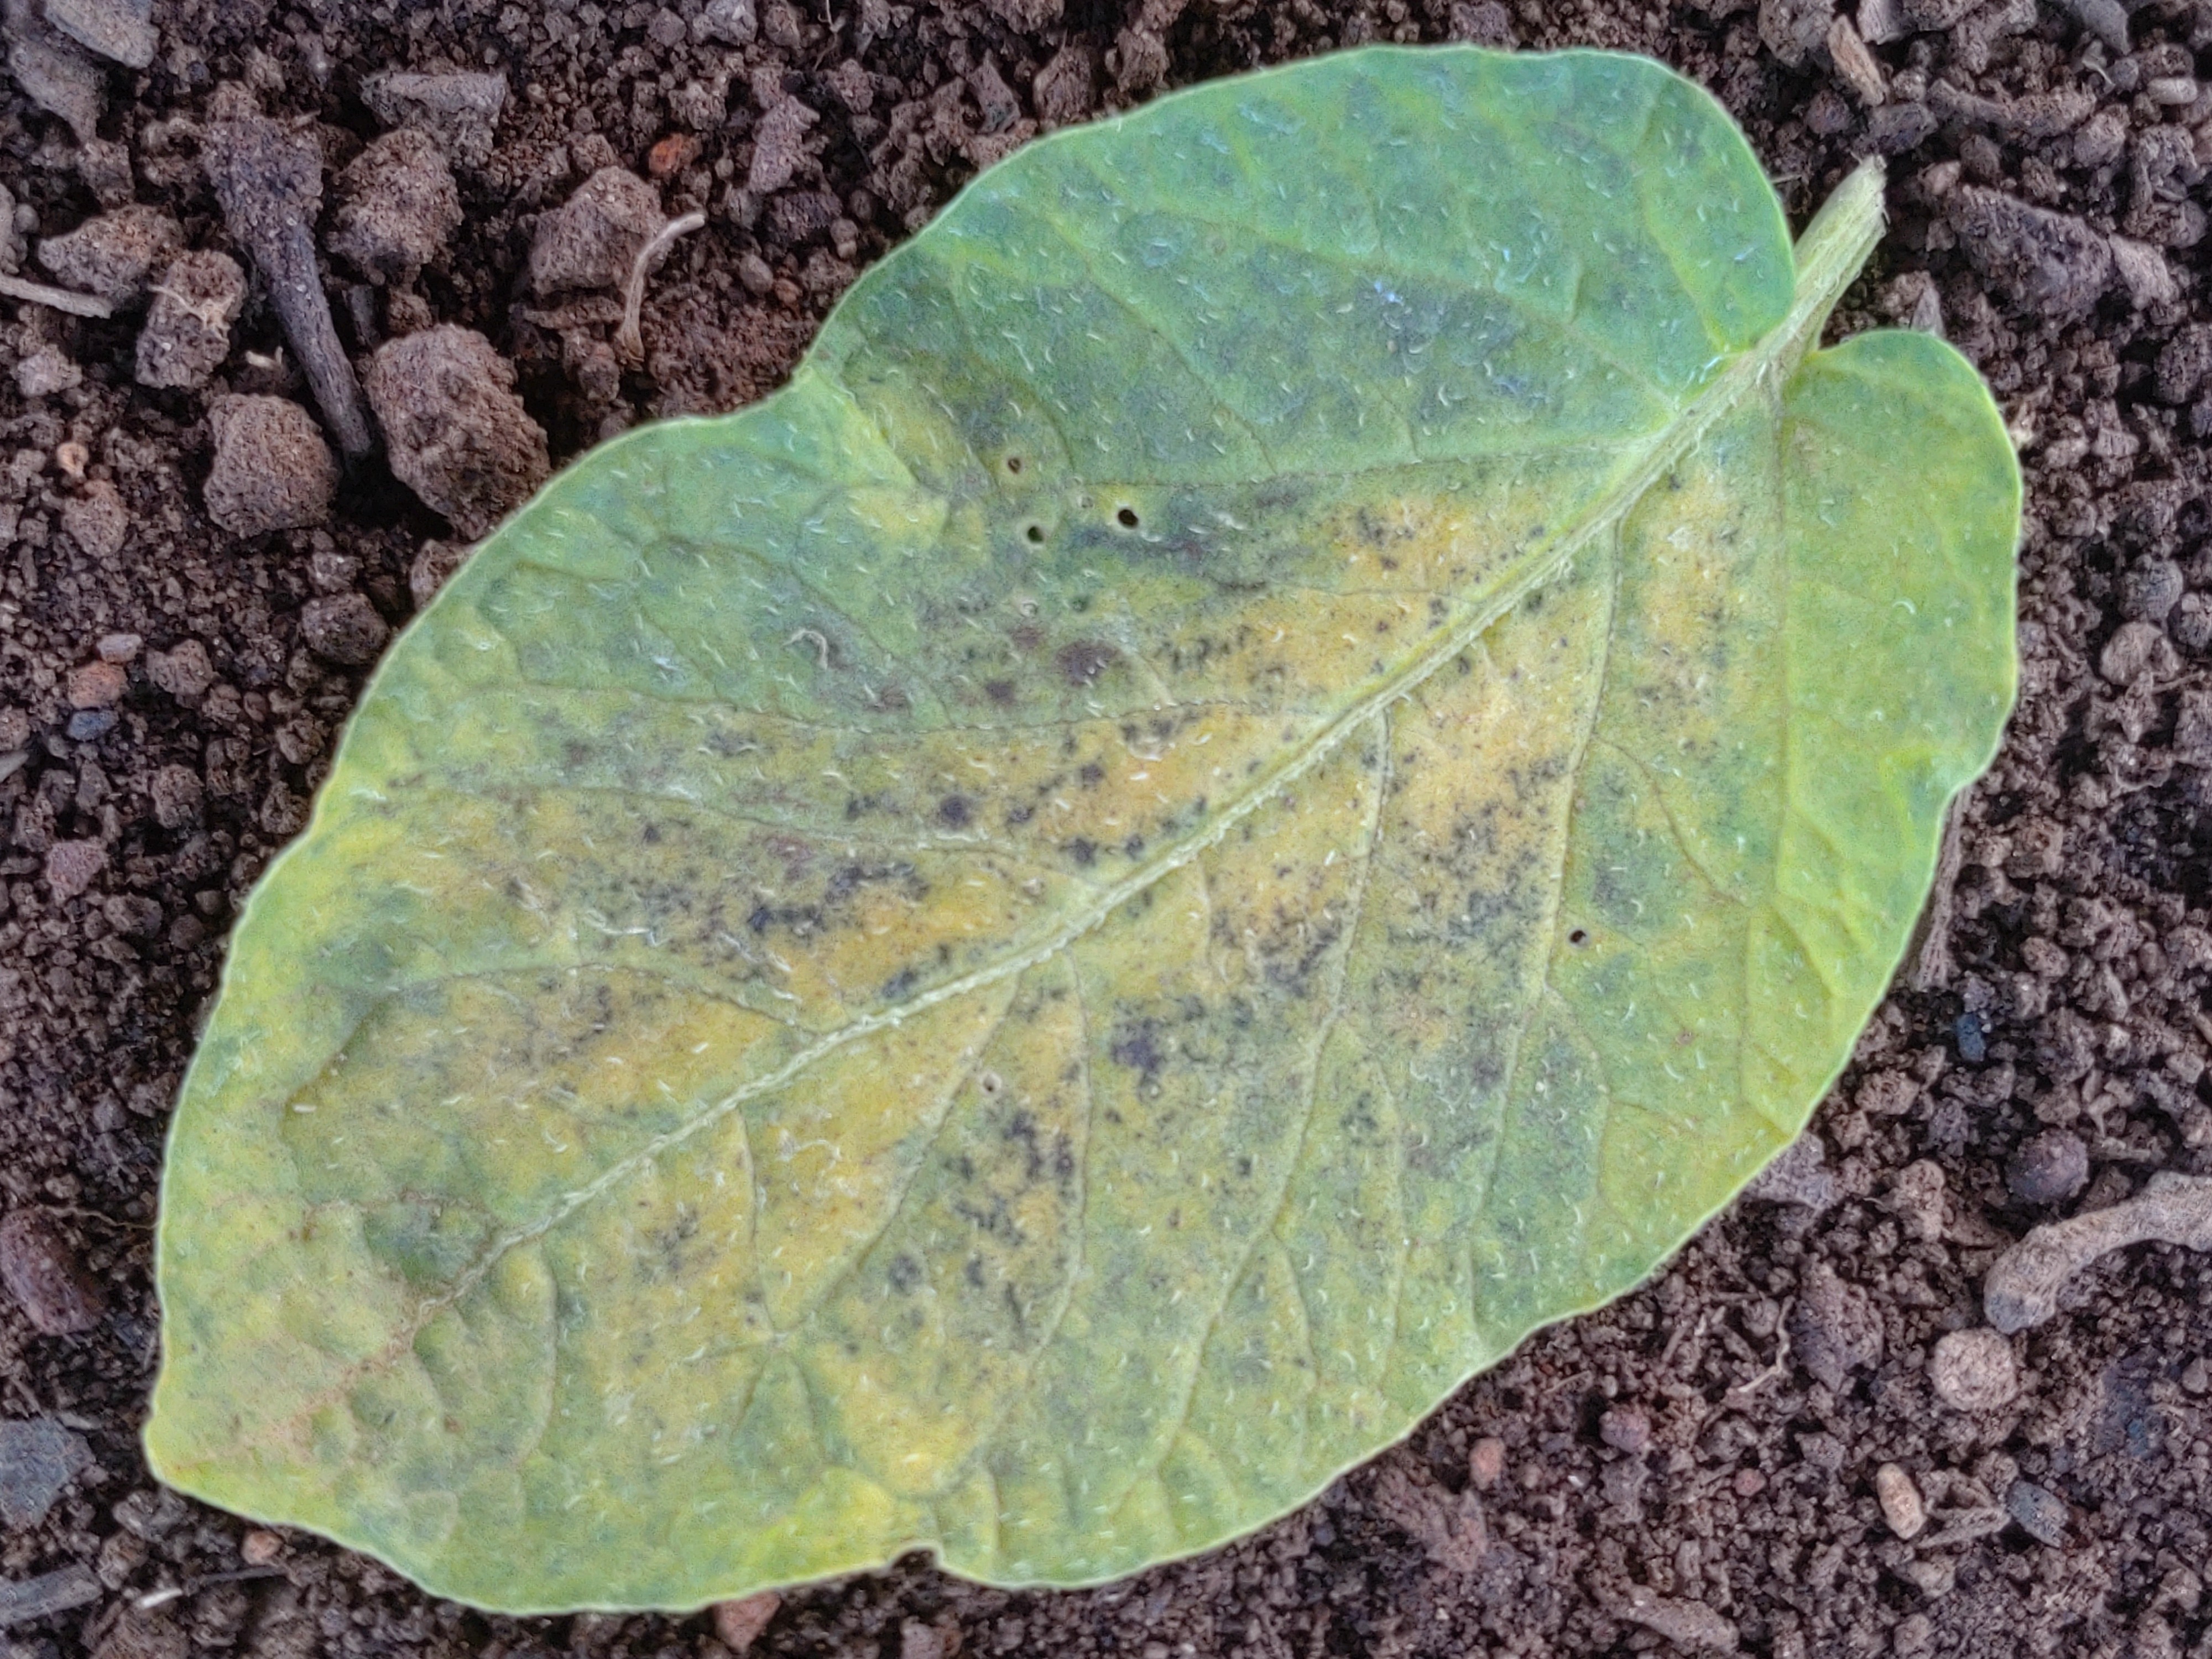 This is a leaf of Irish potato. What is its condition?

late blight
